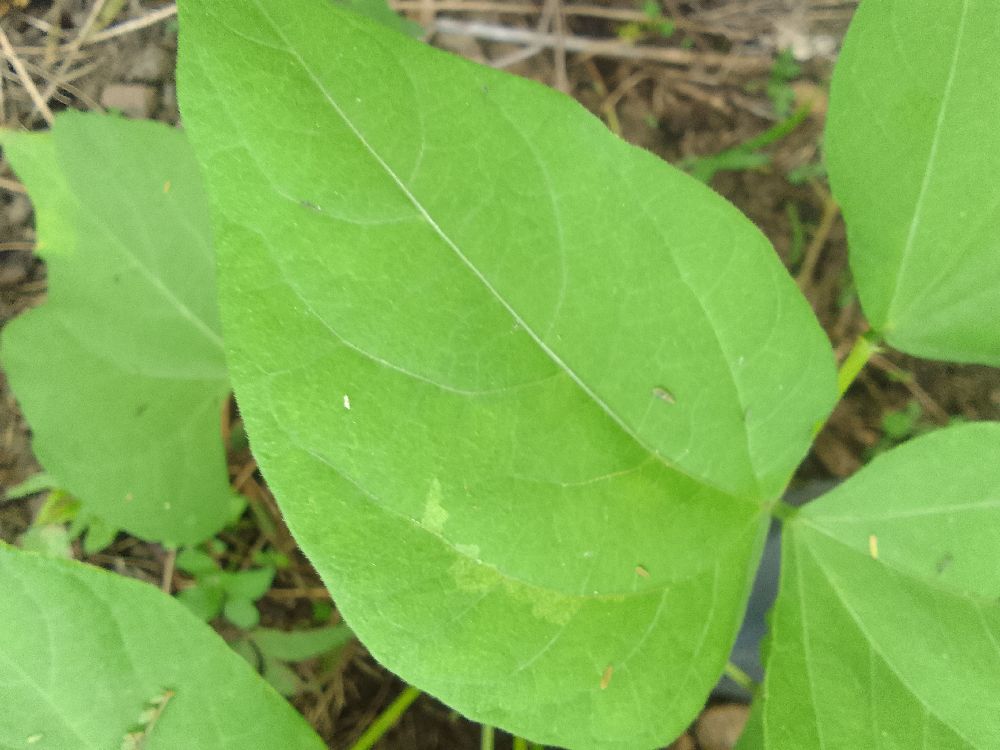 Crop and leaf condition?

common bean, healthy
